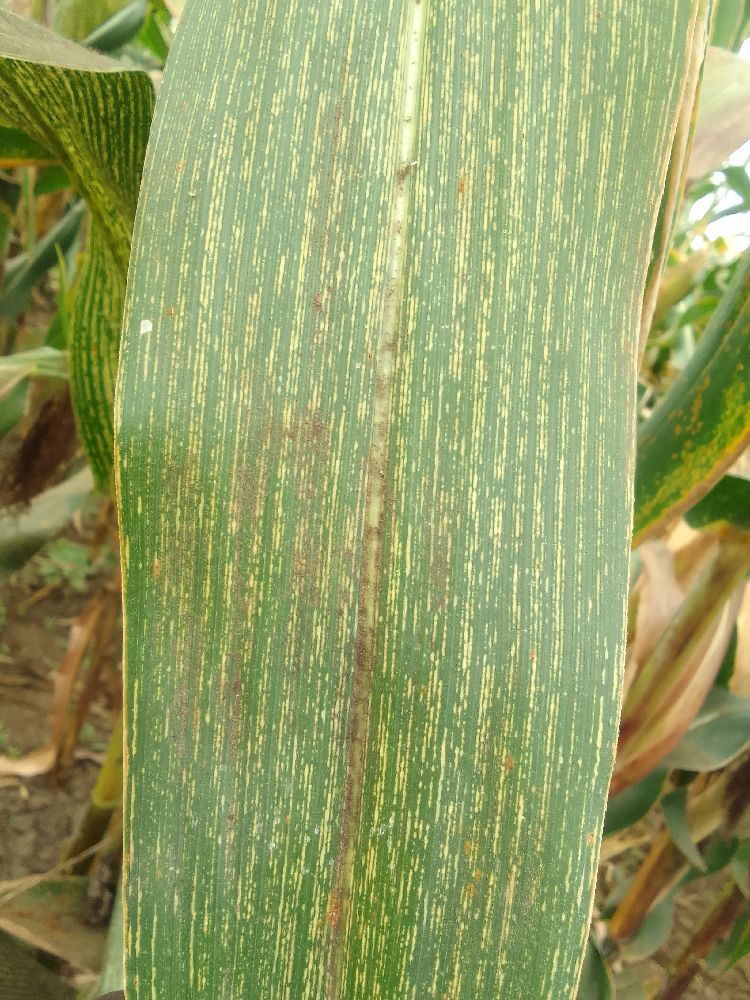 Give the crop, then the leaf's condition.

maize, maize streak virus
